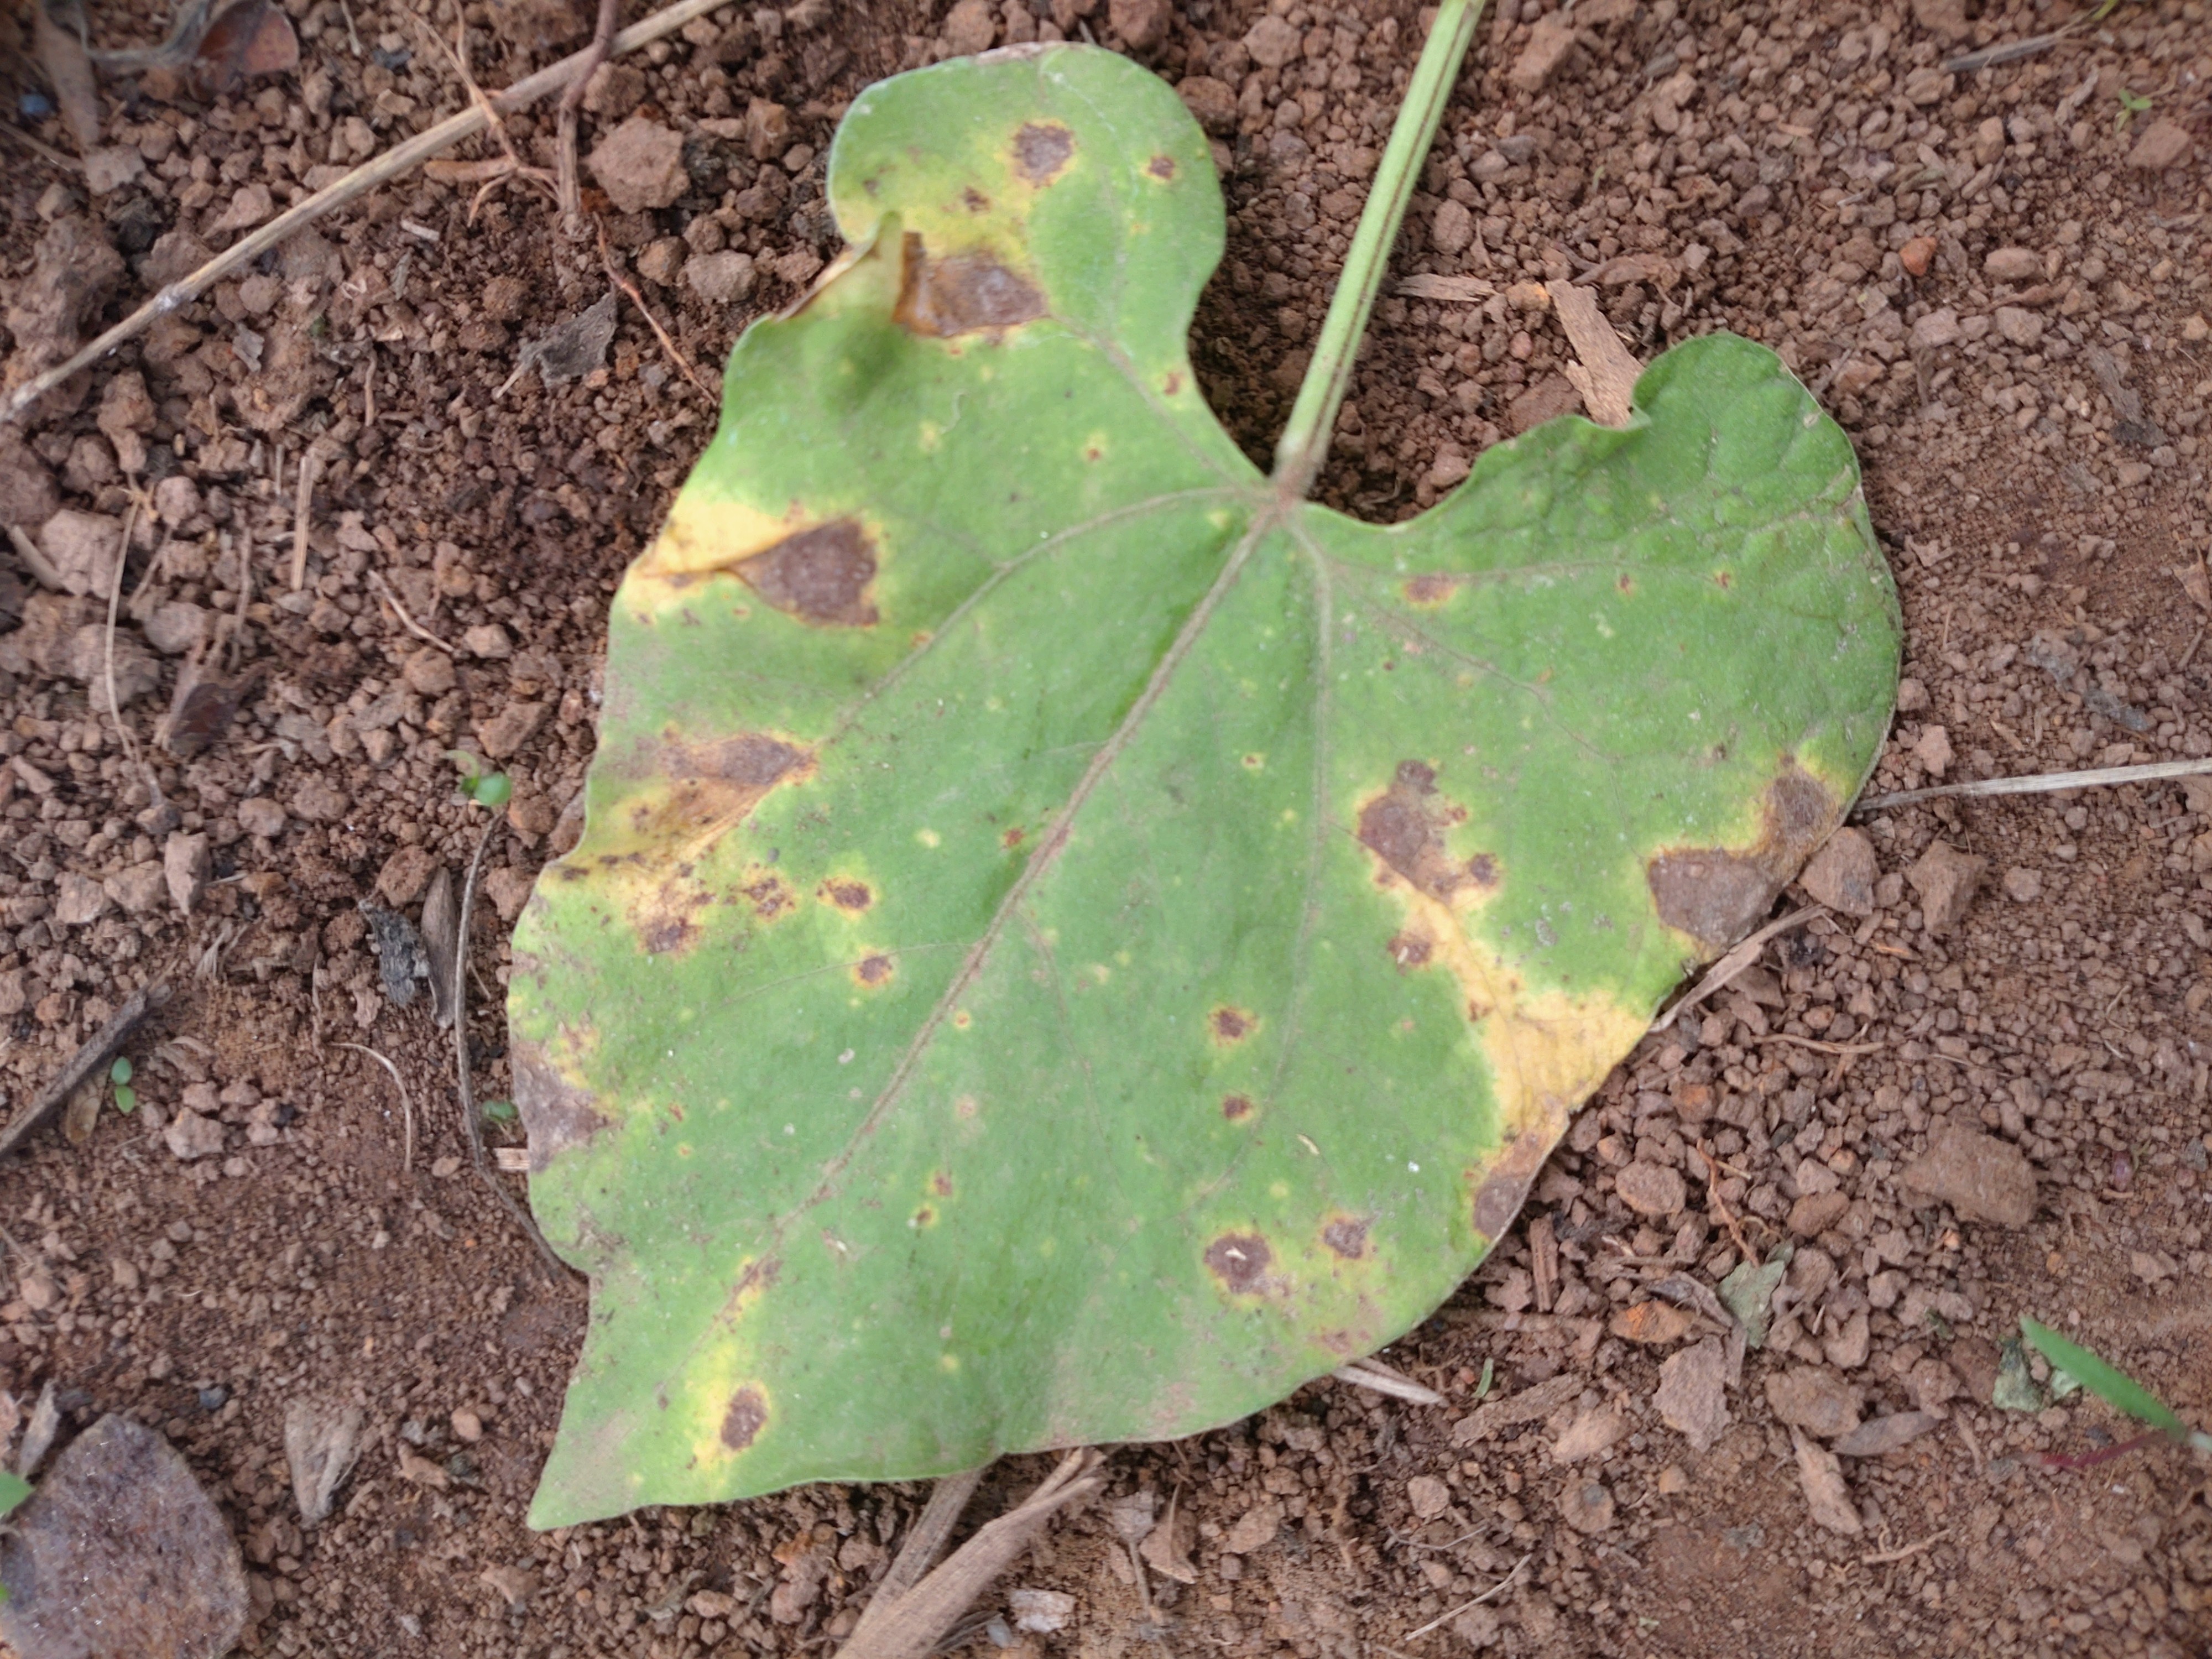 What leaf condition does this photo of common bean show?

rust
